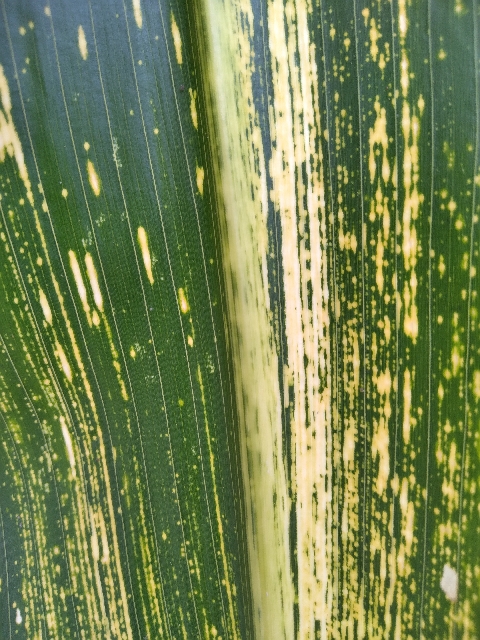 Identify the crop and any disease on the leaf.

maize, maize streak virus
